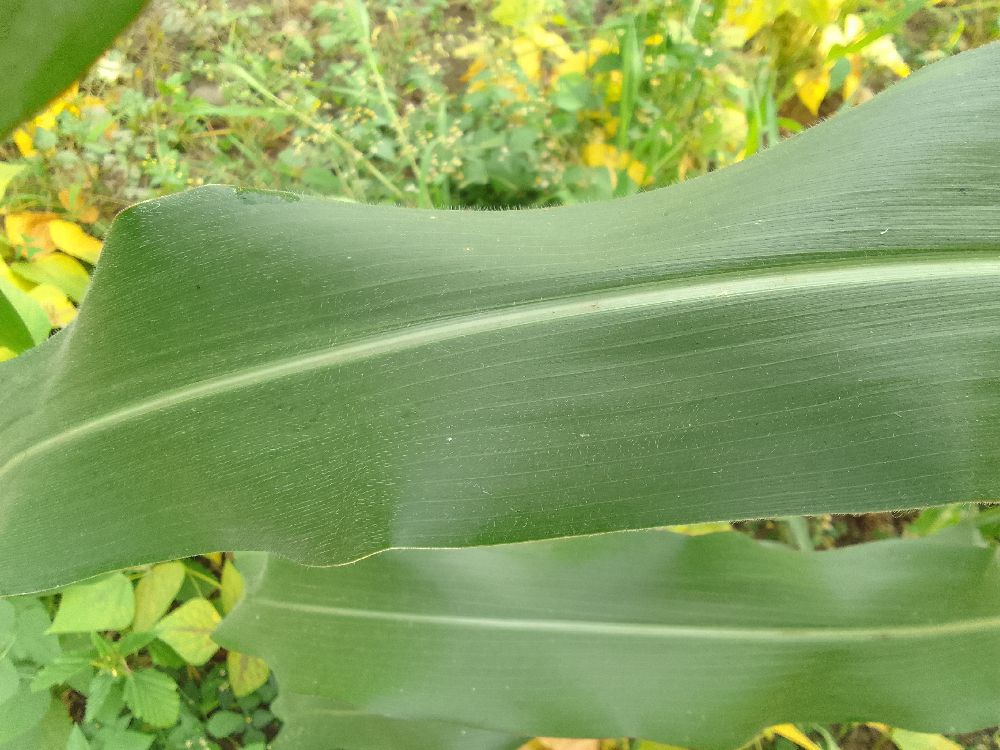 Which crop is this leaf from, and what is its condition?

maize, healthy
